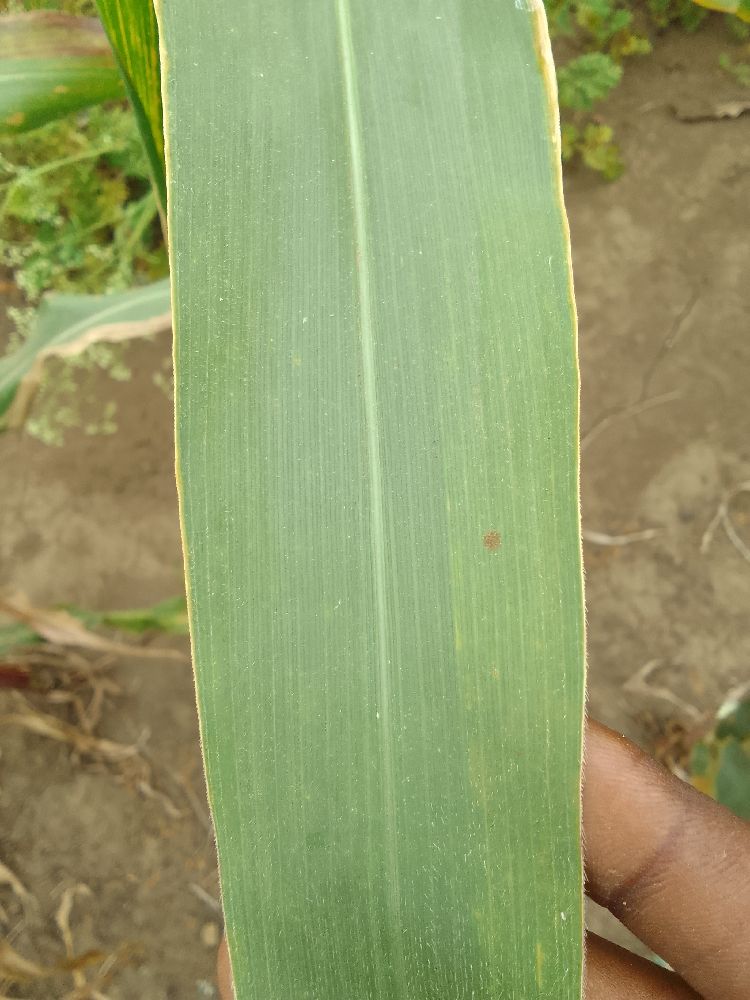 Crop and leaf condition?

maize, healthy
